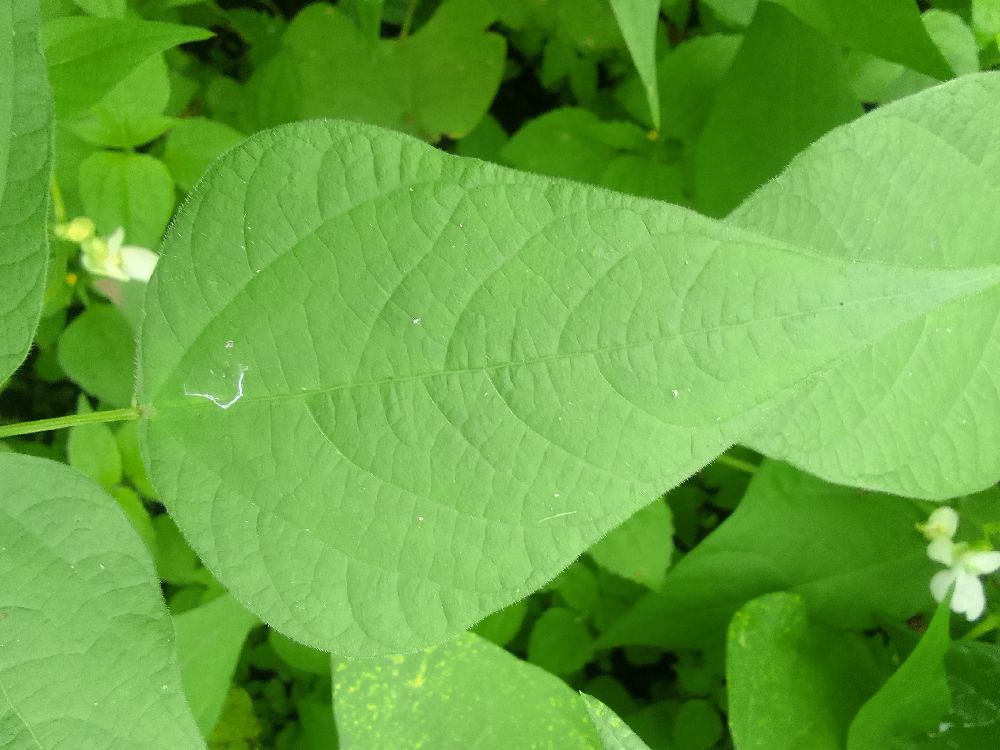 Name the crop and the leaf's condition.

common bean, healthy
